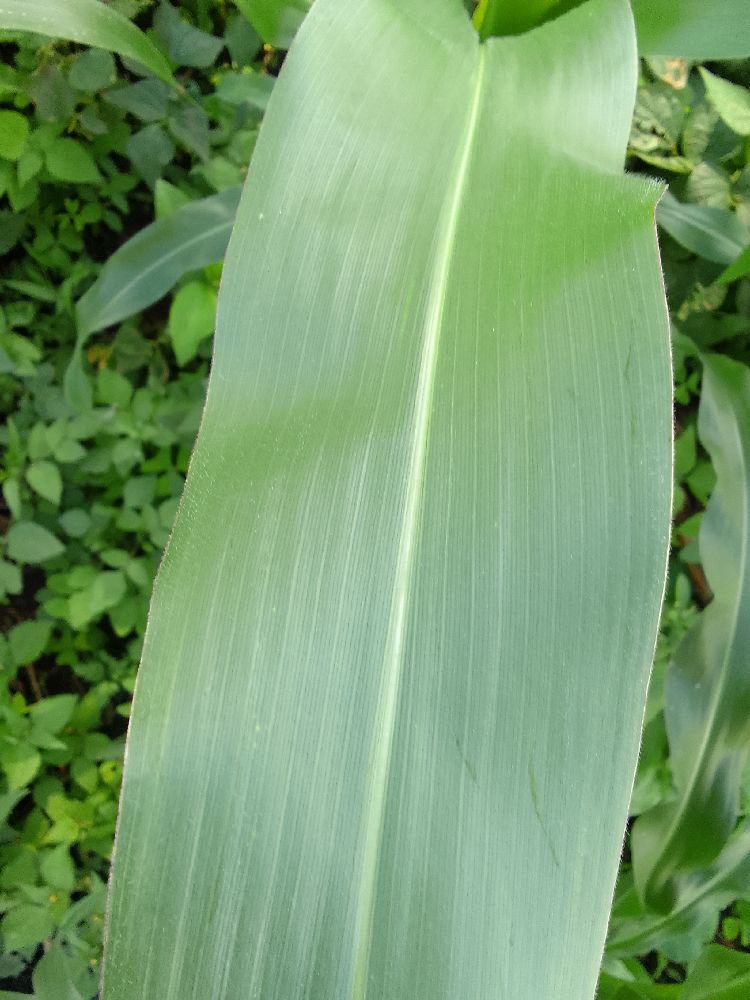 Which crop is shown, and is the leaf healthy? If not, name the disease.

maize, healthy
